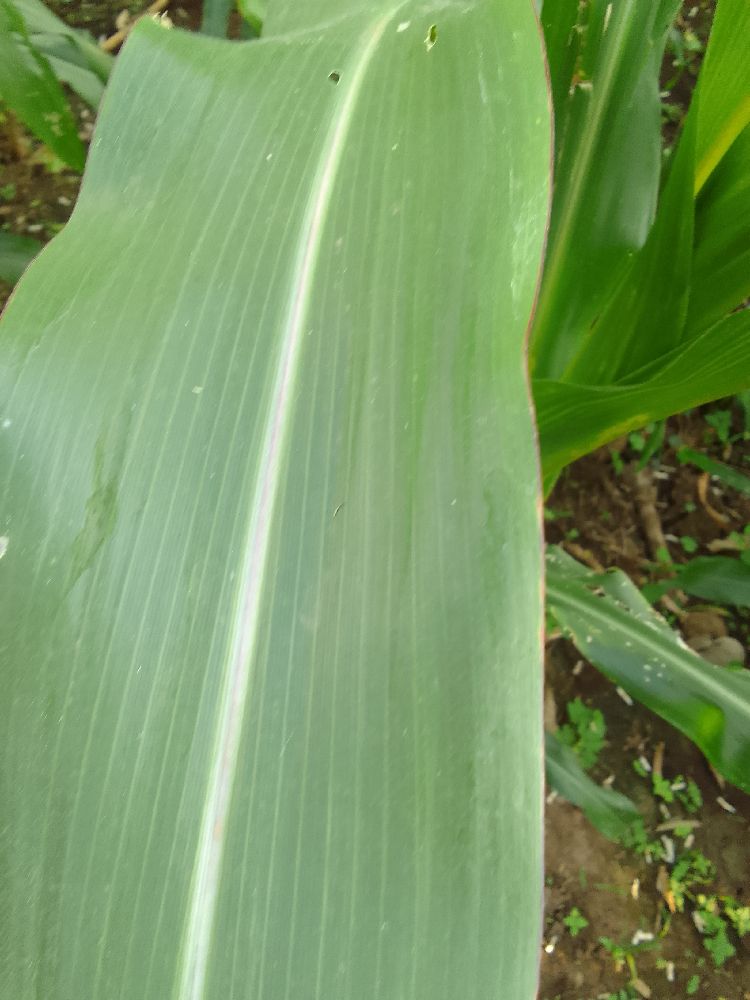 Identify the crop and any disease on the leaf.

maize, healthy
